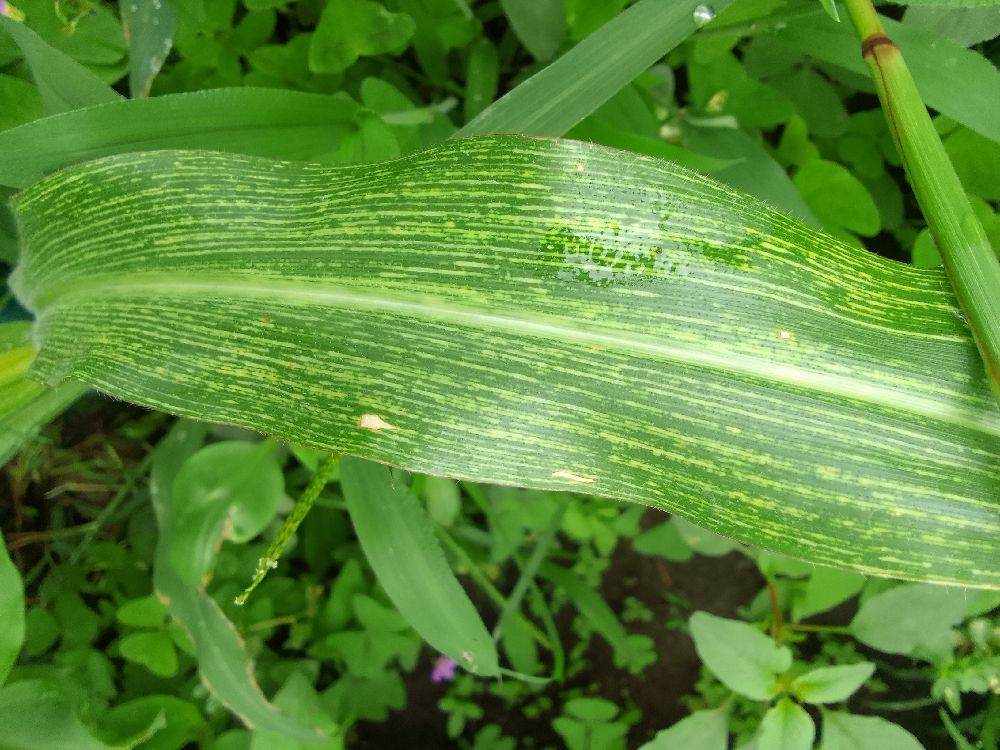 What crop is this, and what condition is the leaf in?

maize, maize streak virus
